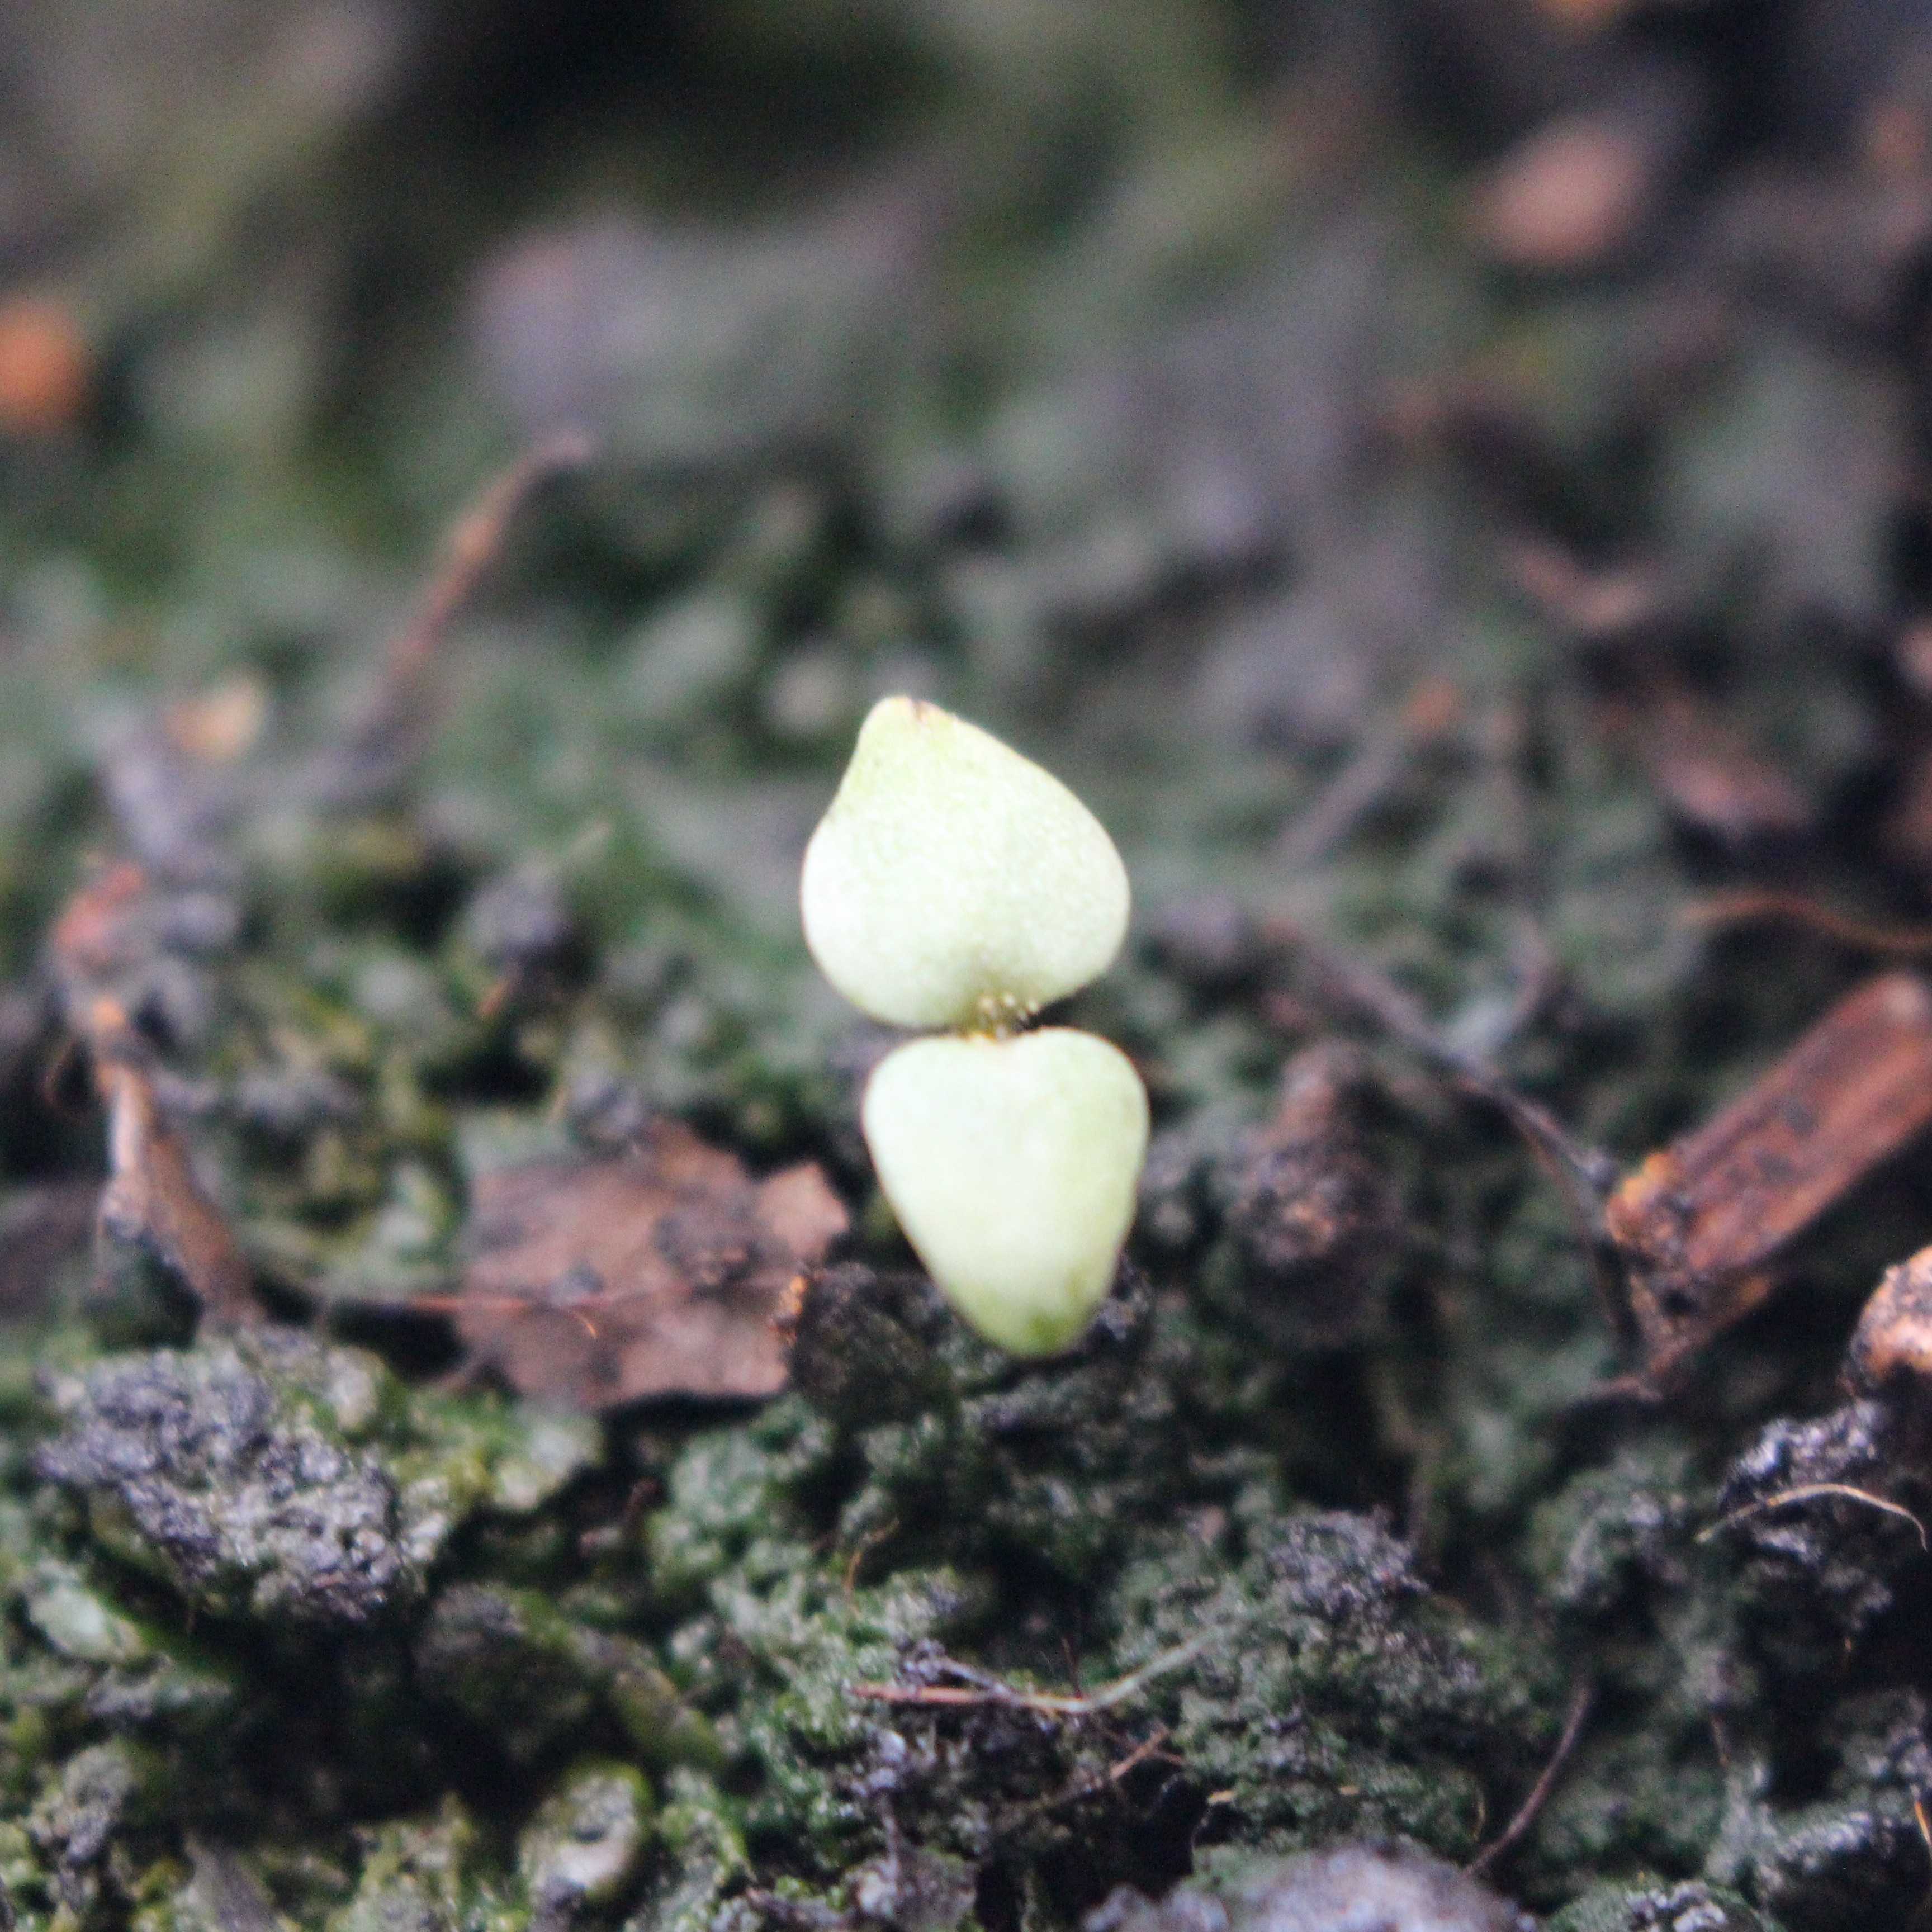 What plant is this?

Veronica persica
